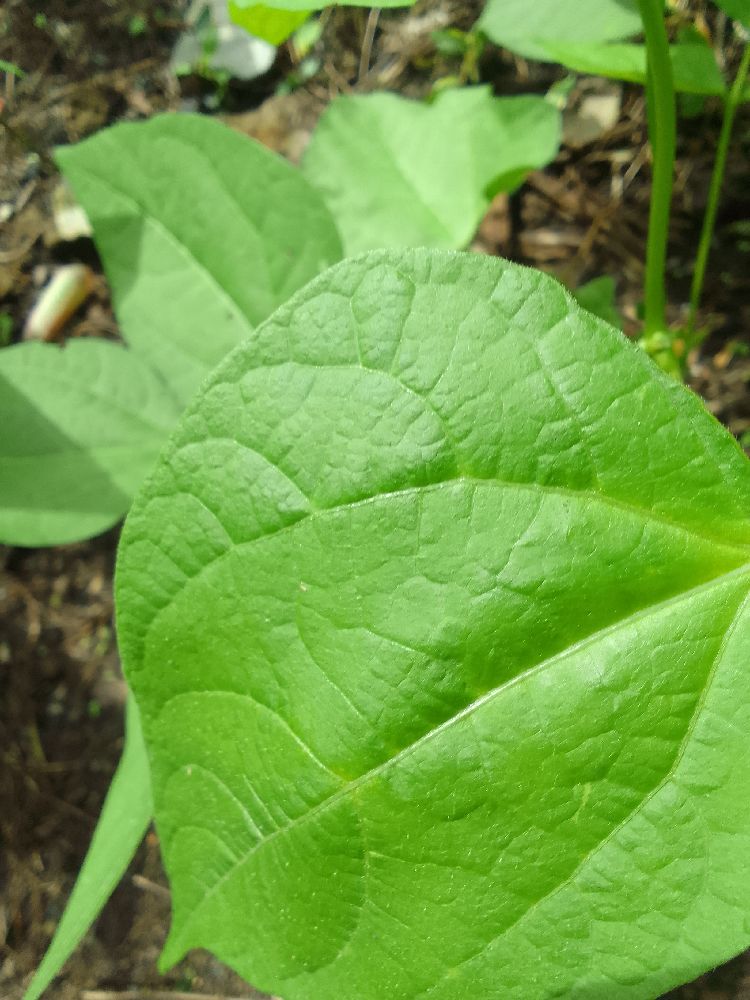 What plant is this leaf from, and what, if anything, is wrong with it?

common bean, healthy
